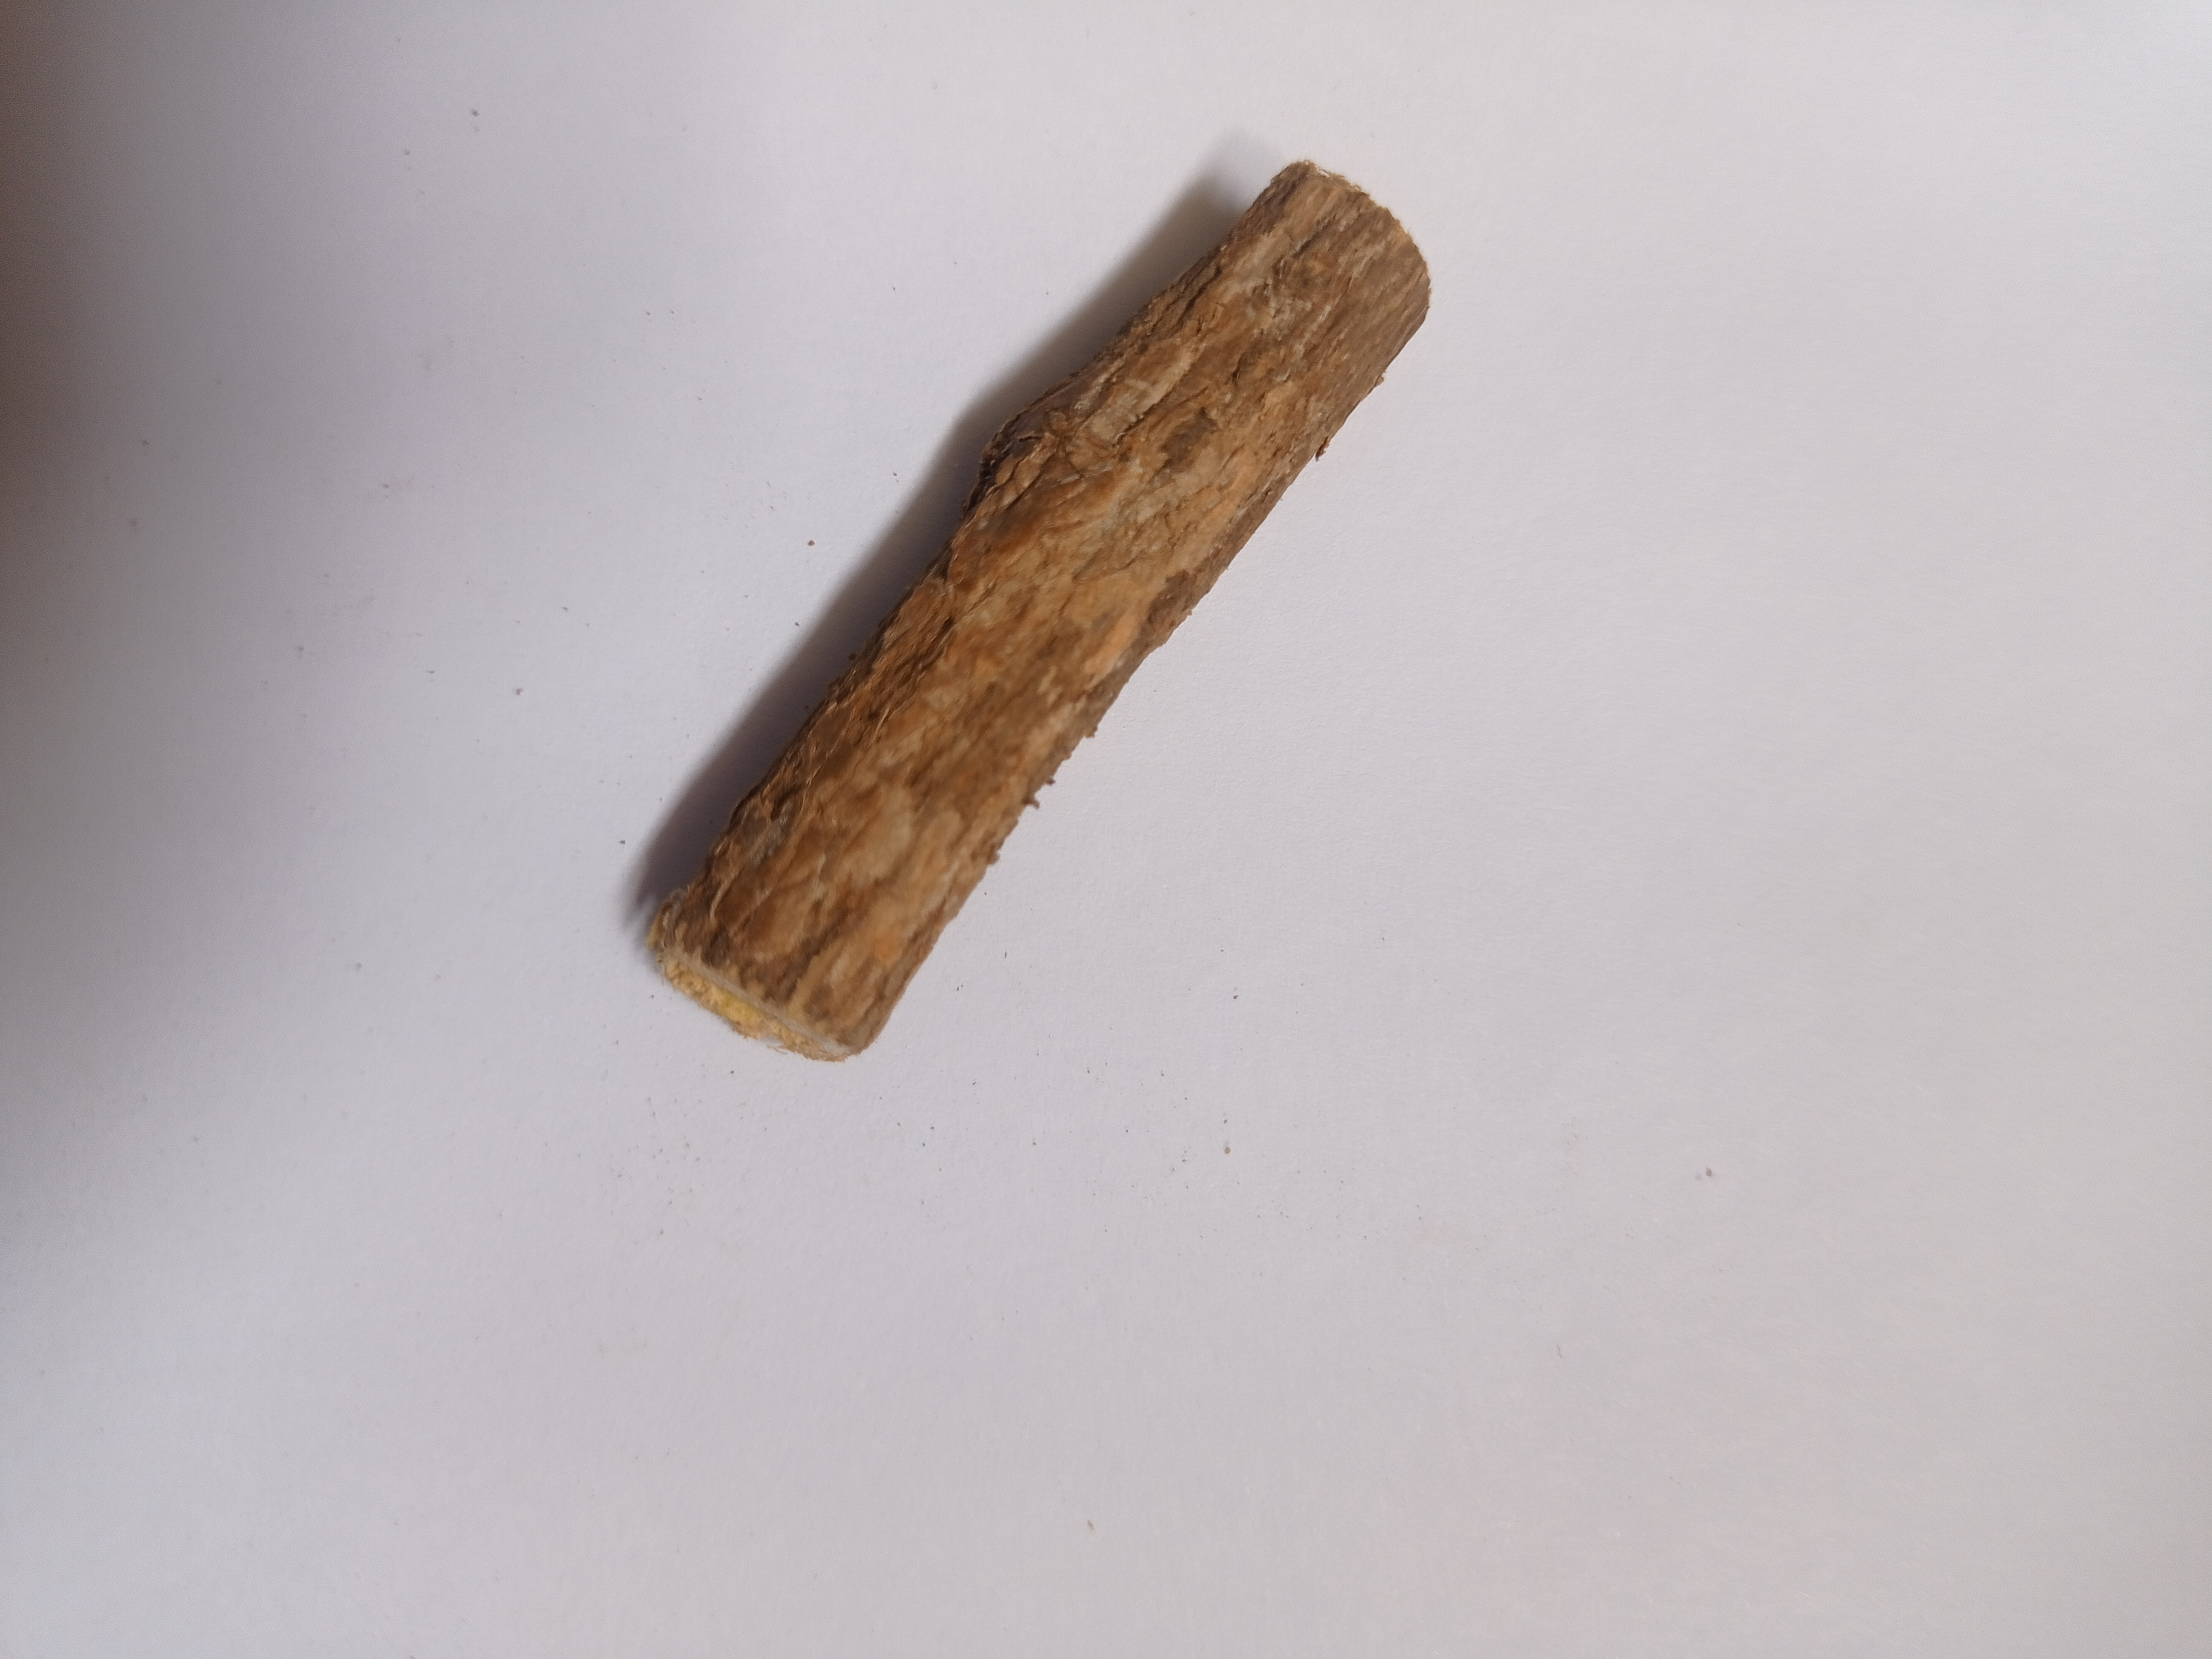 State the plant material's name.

jesthamadh
